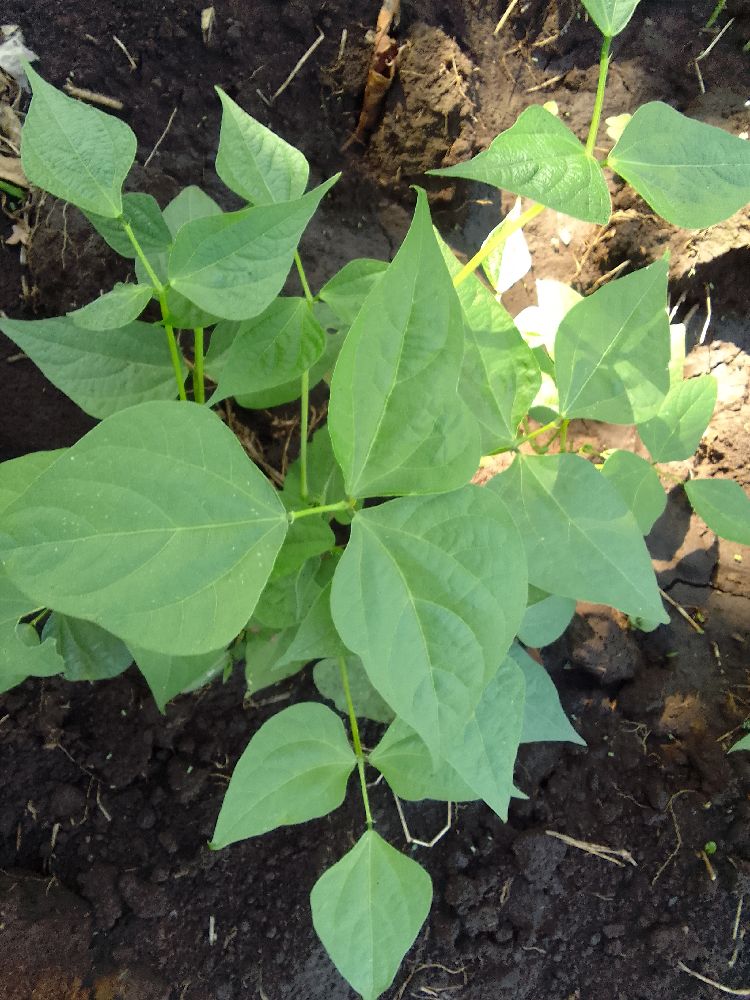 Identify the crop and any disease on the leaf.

common bean, healthy
